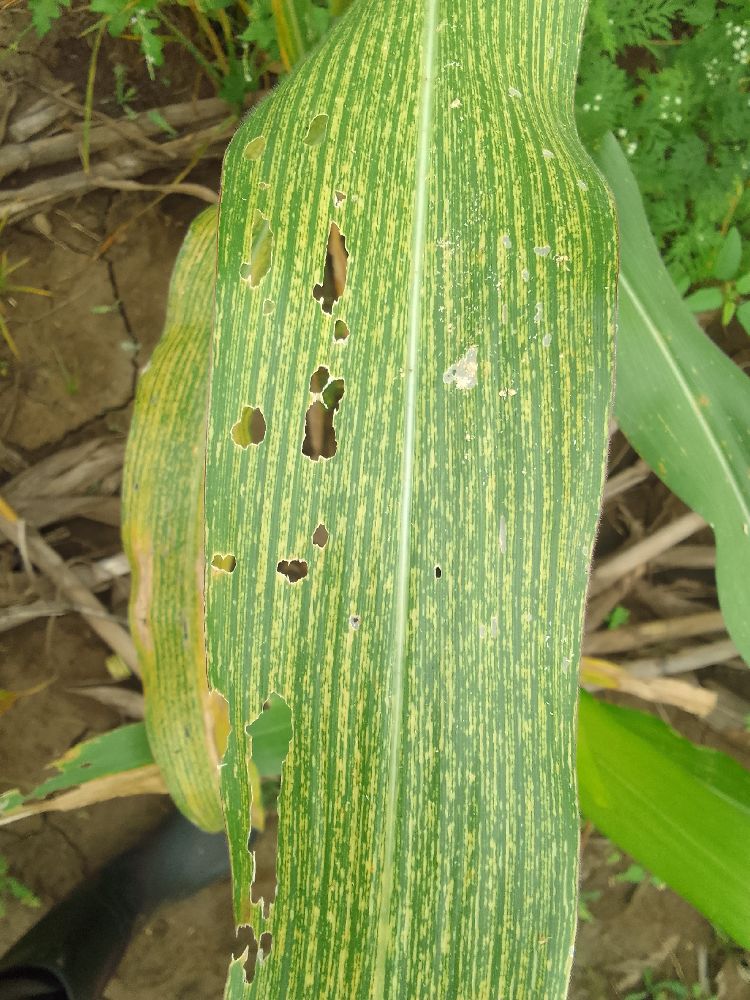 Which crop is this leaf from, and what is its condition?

maize, maize streak virus
